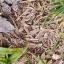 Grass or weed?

grass
